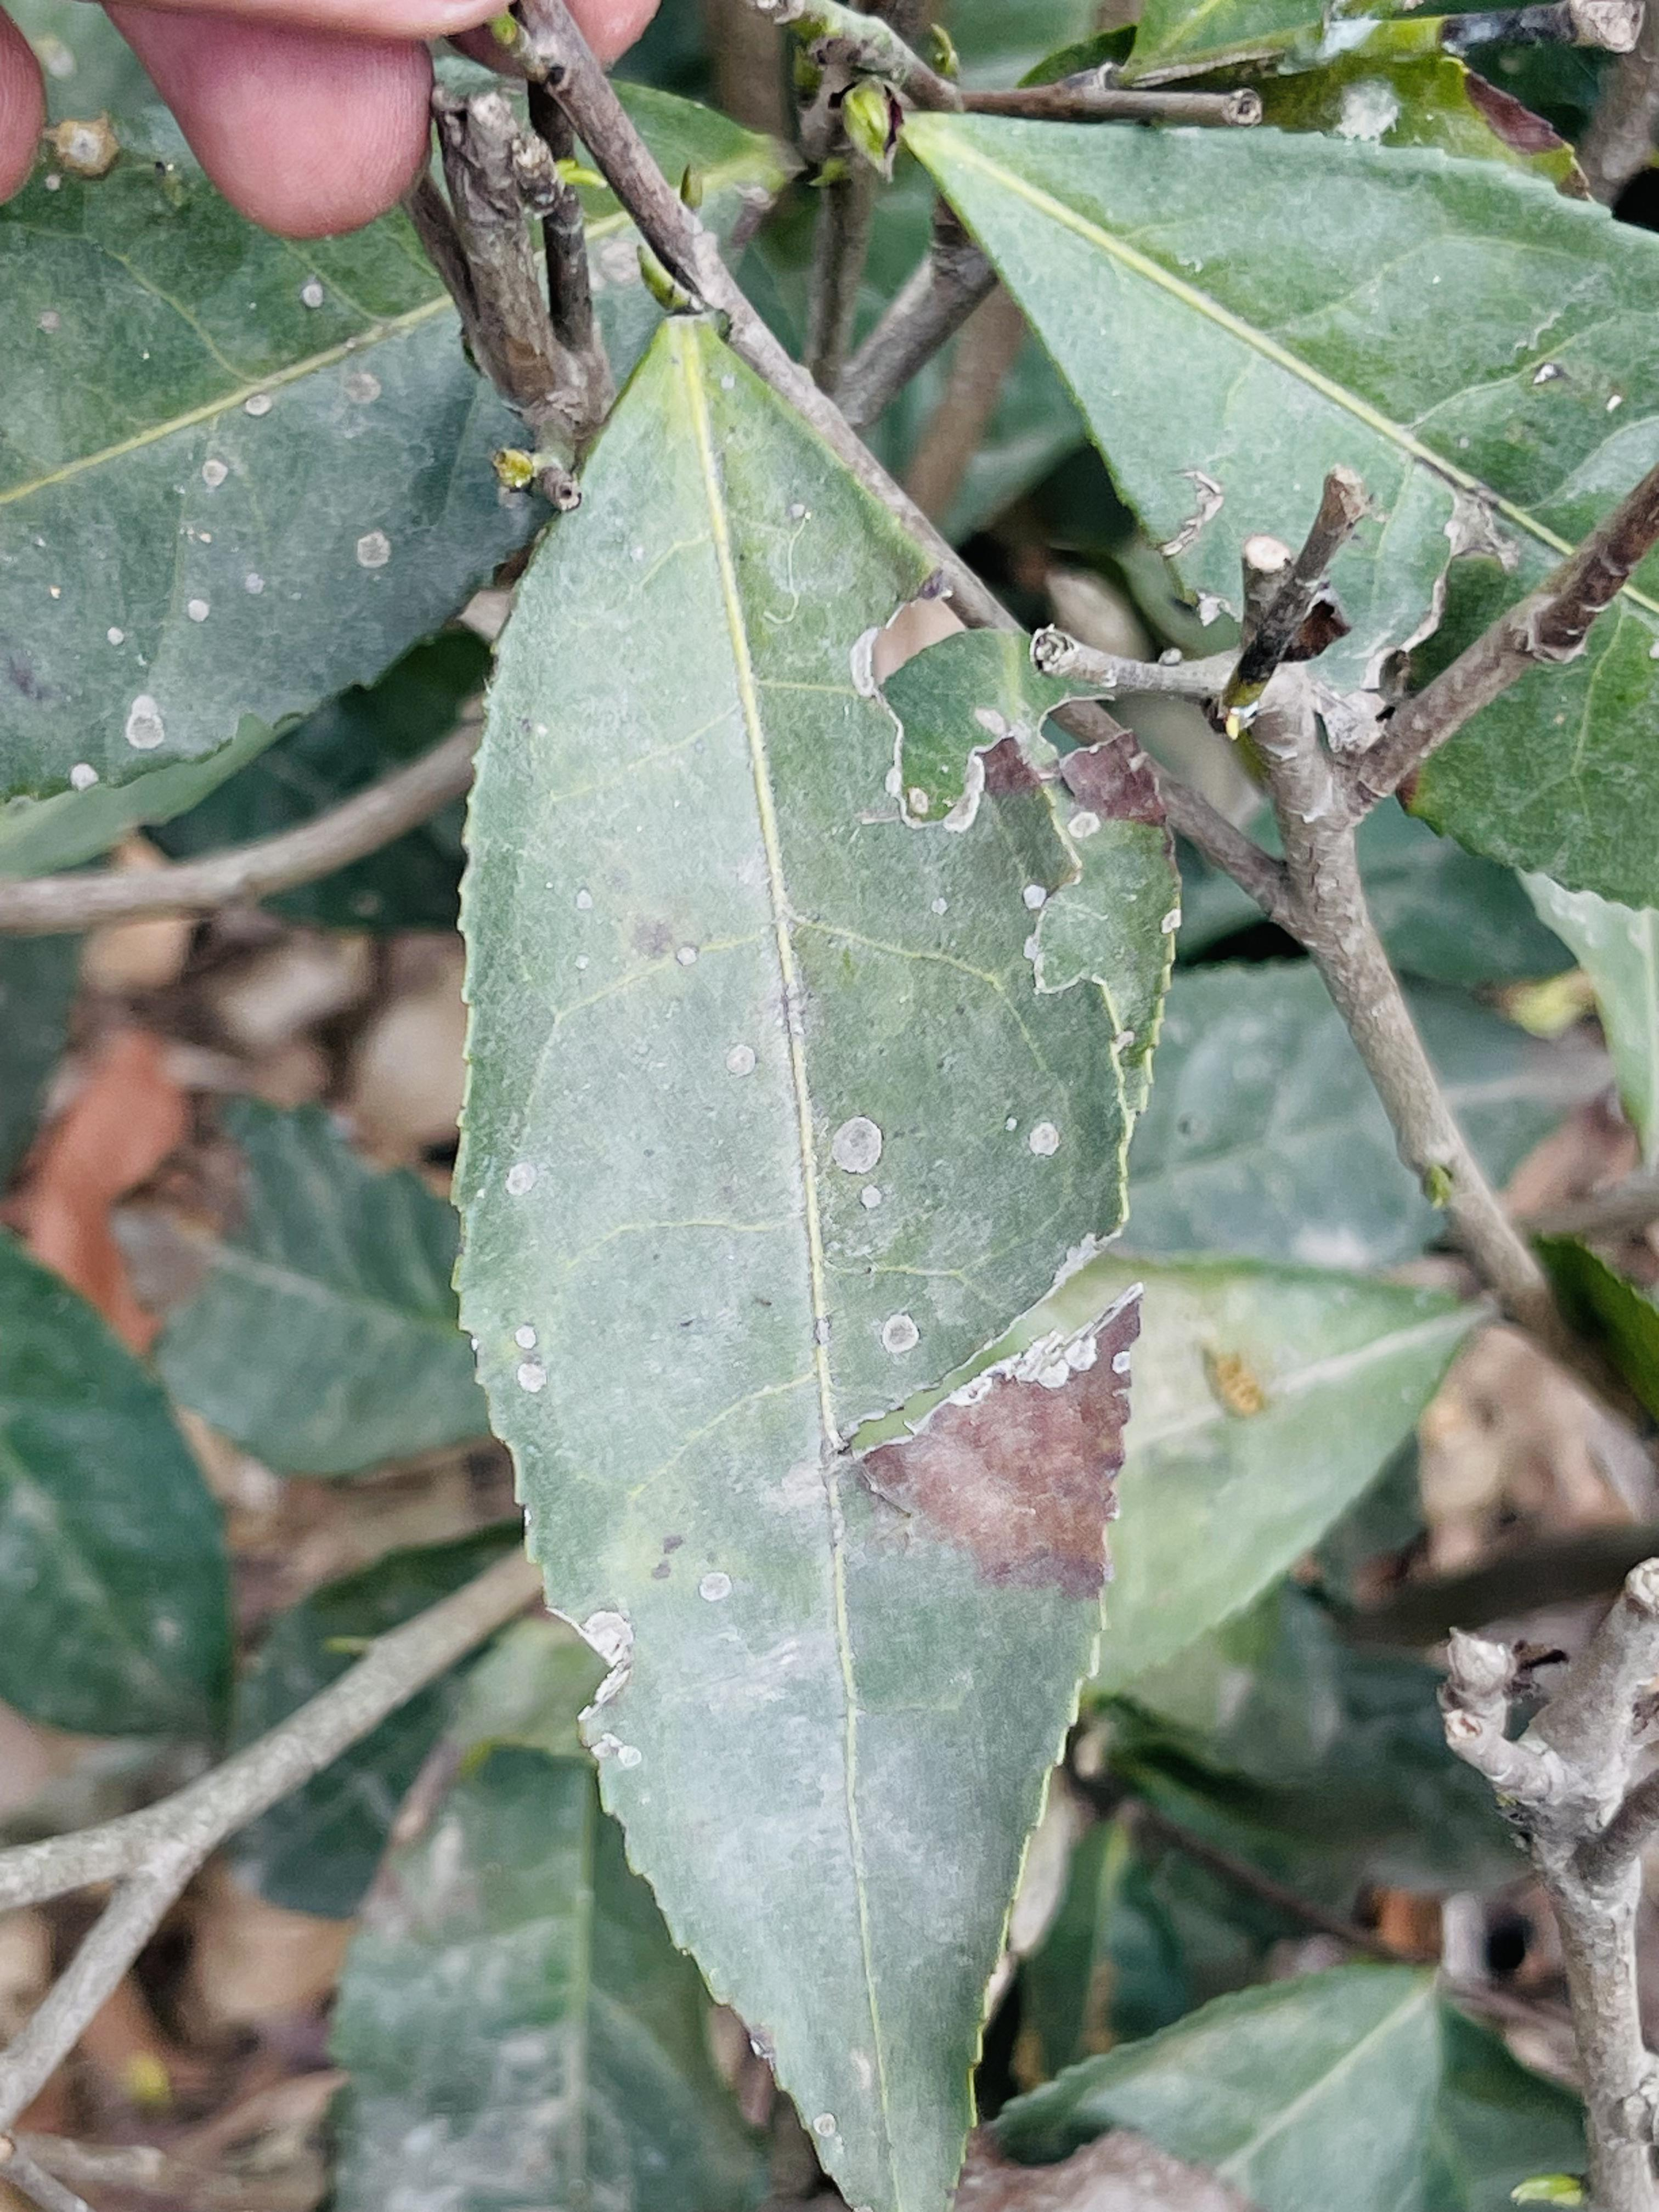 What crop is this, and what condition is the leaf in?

tea, red rust
